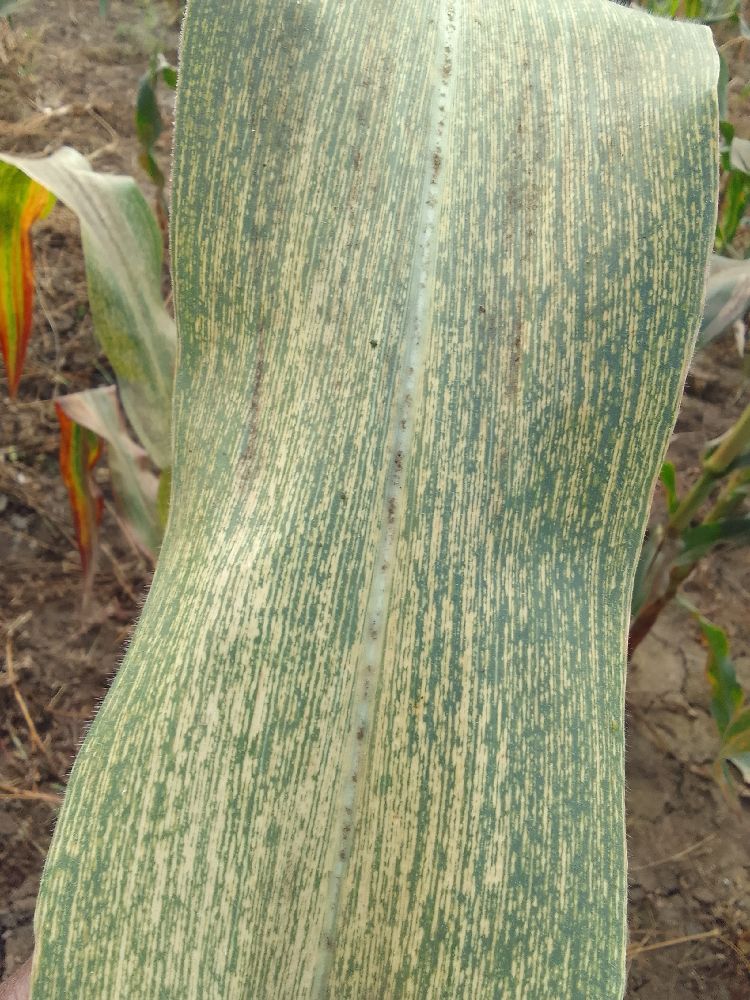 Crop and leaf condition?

maize, maize streak virus
